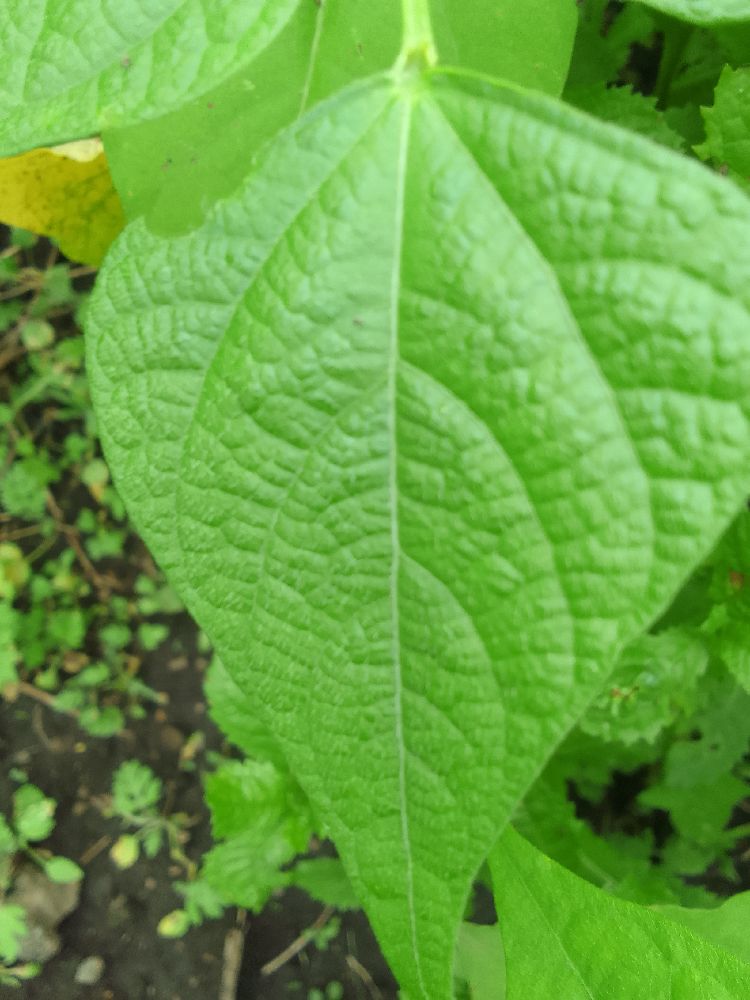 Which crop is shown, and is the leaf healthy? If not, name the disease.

common bean, healthy
